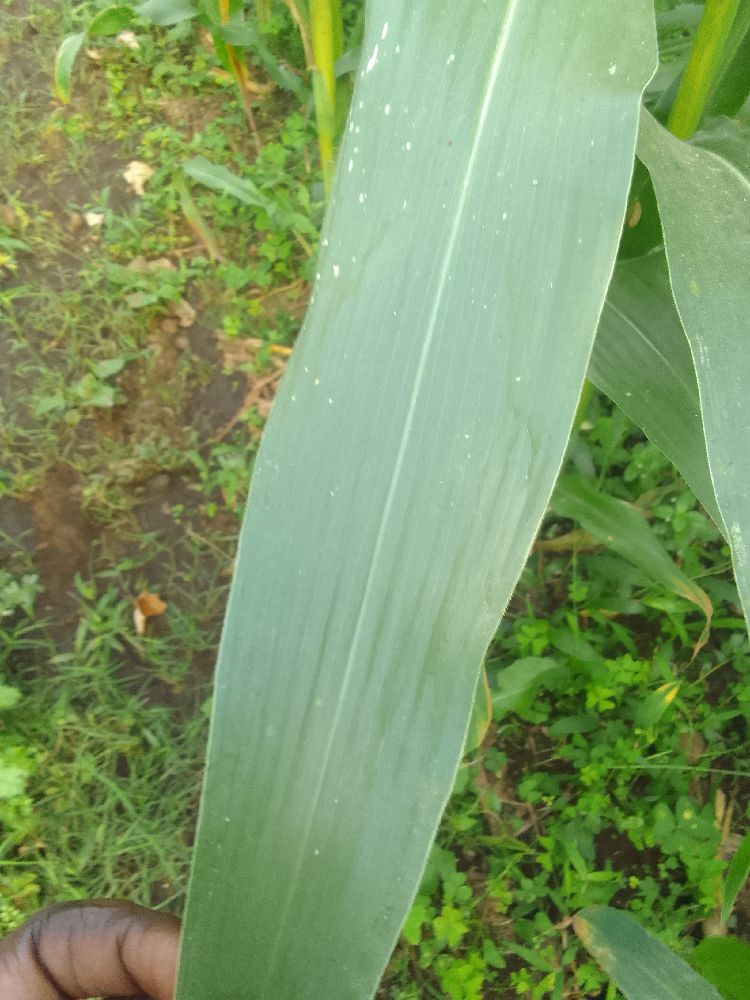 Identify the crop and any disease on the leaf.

maize, healthy
